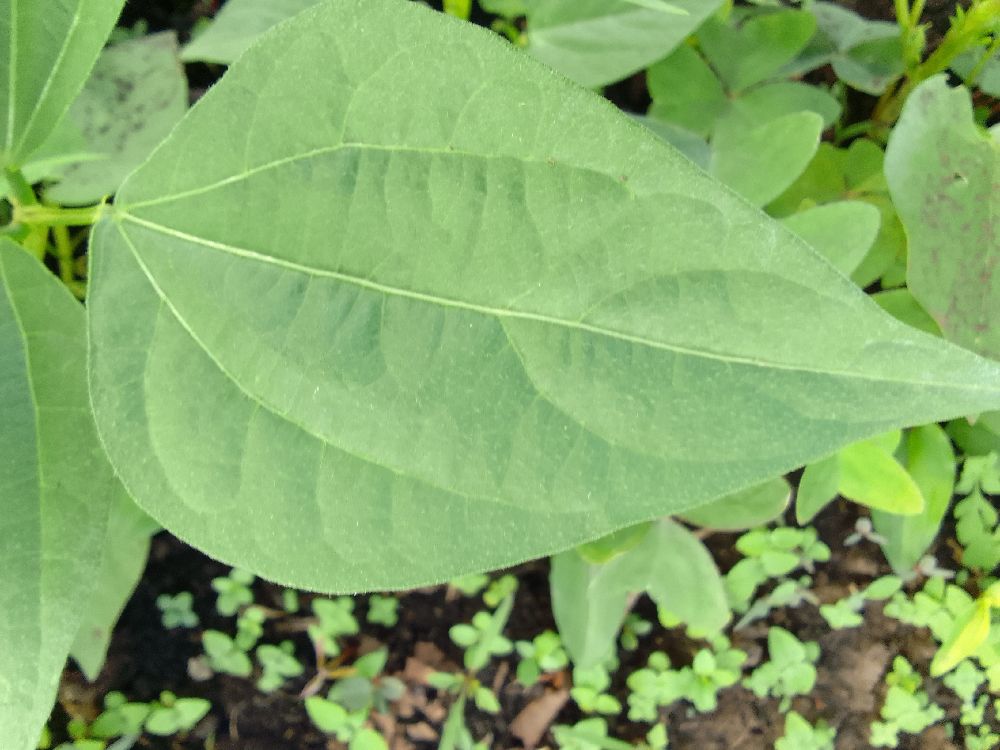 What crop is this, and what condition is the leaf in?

common bean, healthy
